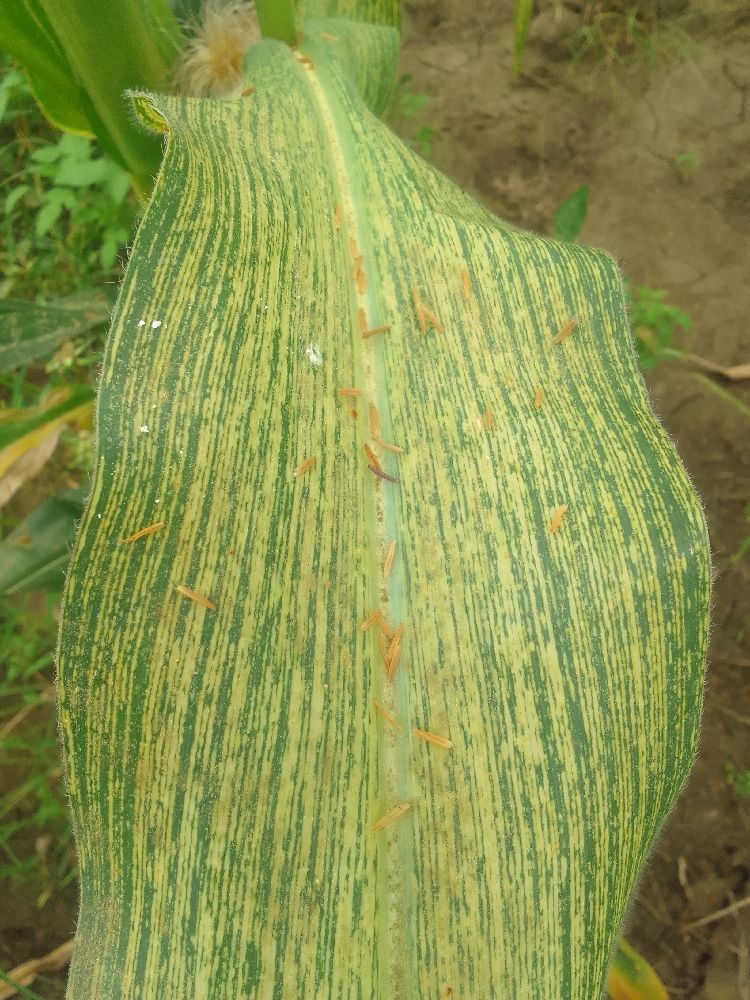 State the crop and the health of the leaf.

maize, maize streak virus
